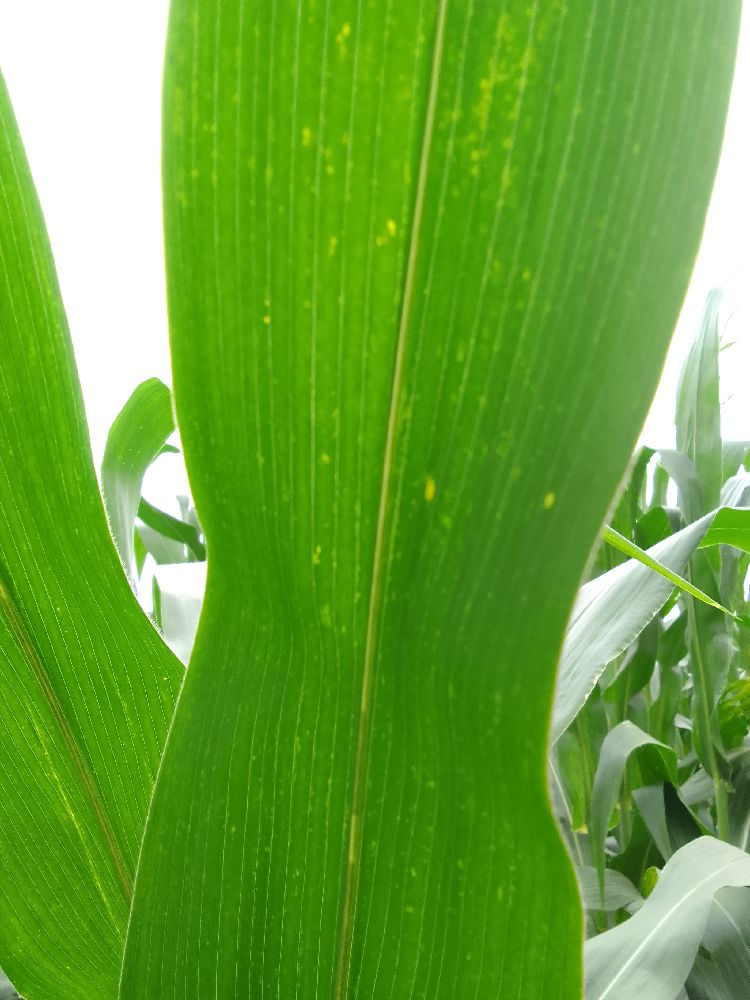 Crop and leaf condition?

maize, healthy
